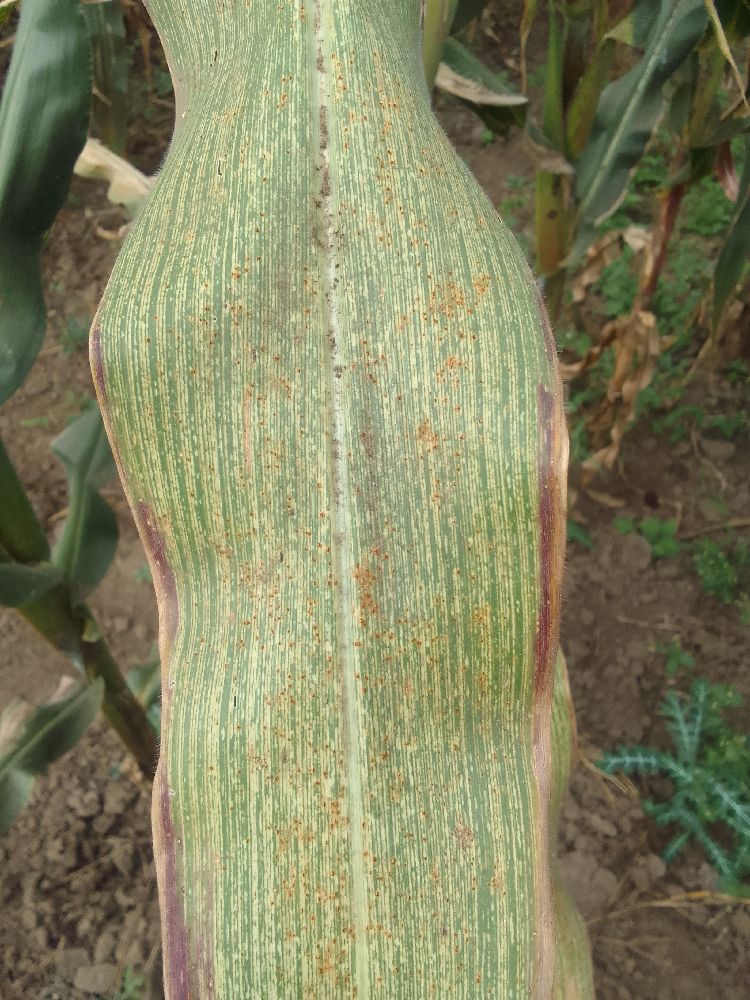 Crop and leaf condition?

maize, maize streak virus
